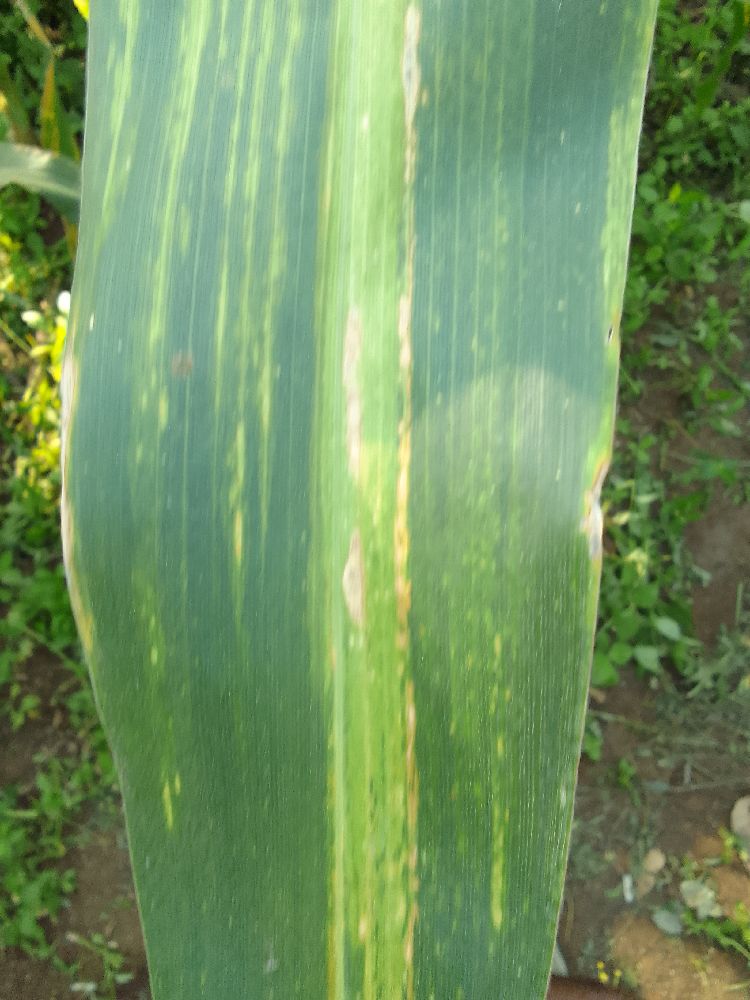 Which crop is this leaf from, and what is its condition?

maize, maize lethal necrosis
